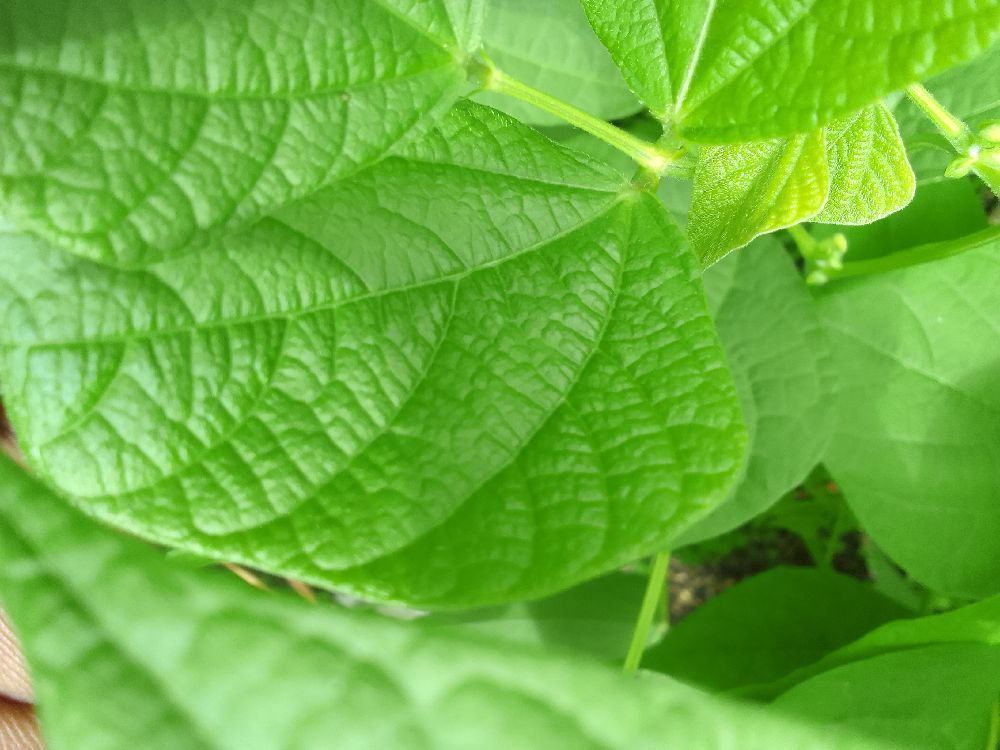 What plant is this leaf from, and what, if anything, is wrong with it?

common bean, healthy
